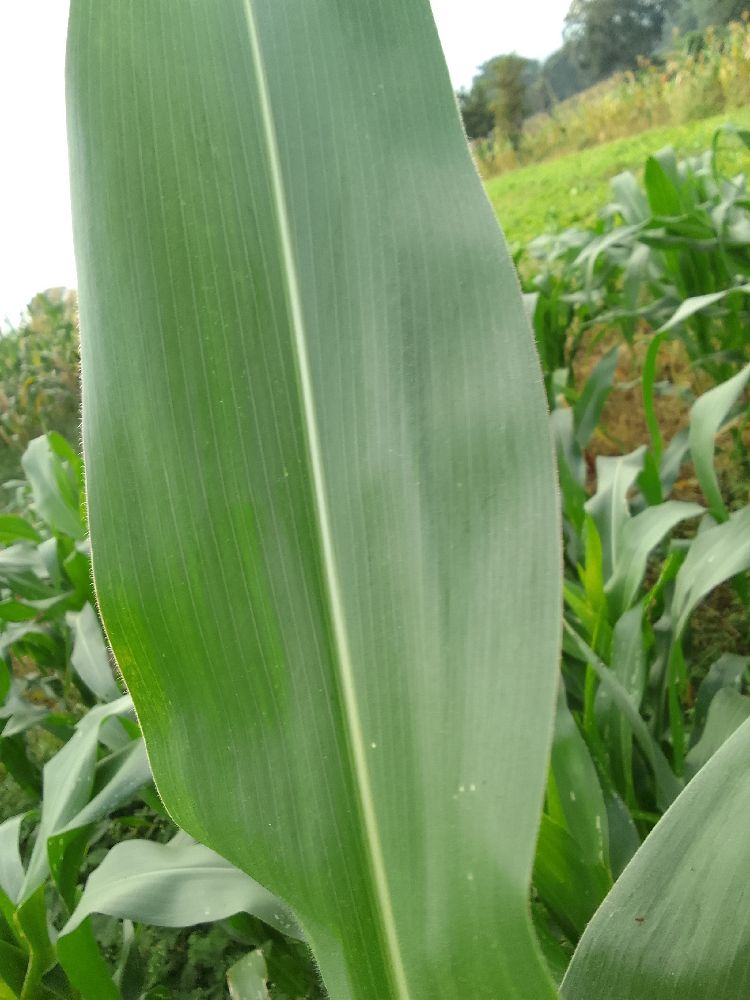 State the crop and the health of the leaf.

maize, healthy
